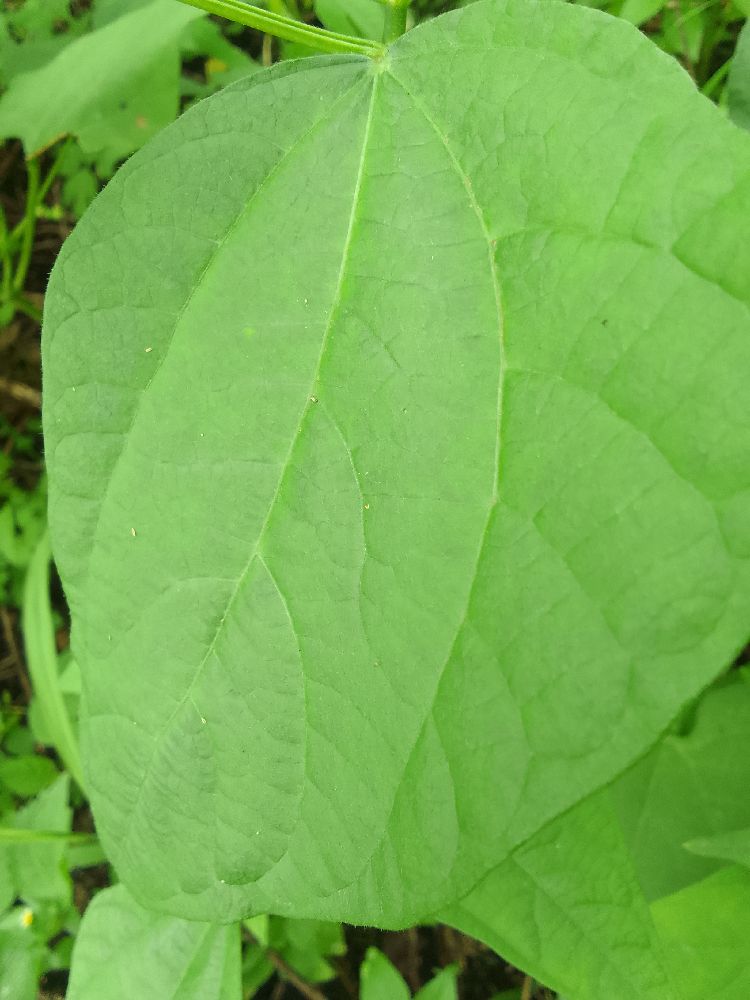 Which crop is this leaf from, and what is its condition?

common bean, healthy
